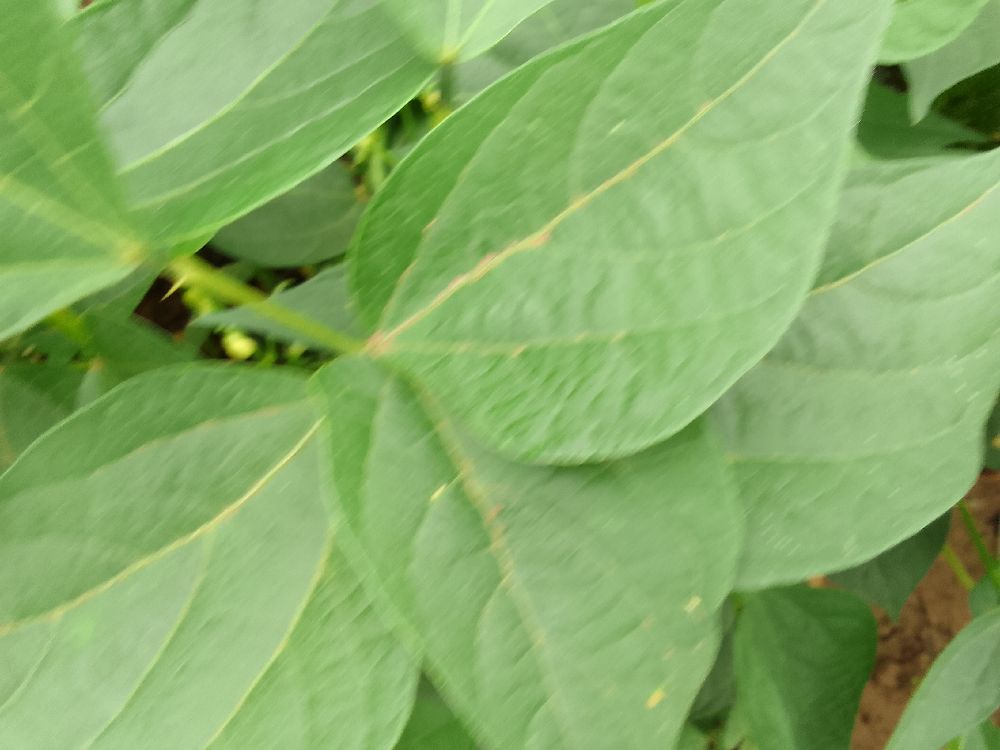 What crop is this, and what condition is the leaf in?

common bean, healthy
